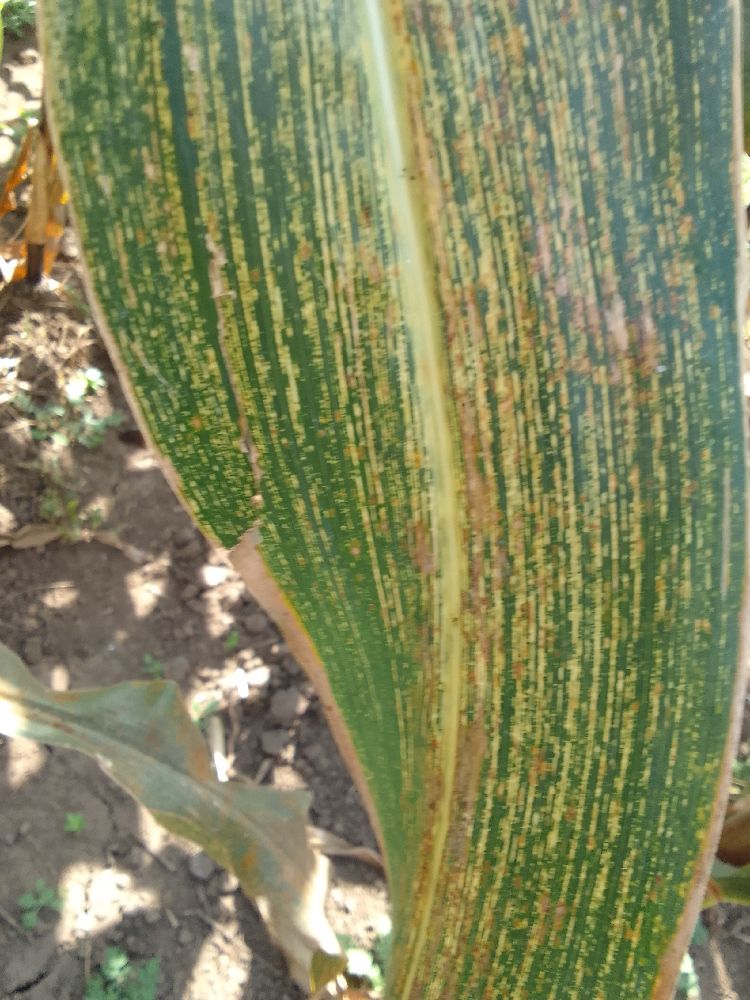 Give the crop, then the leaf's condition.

maize, maize streak virus
